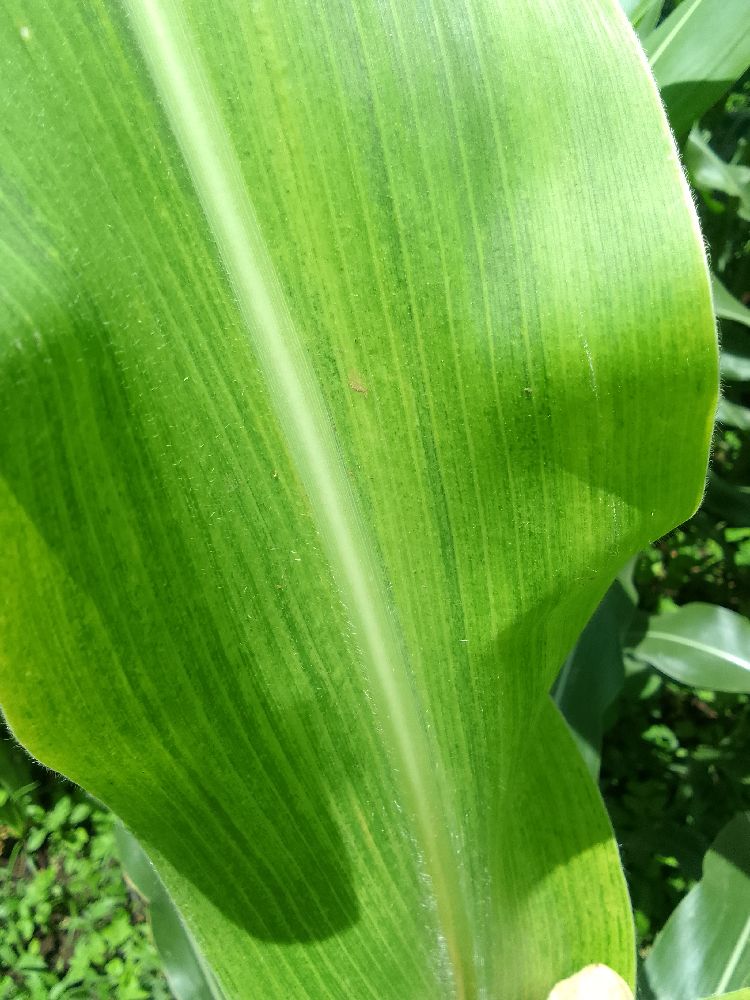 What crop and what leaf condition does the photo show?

maize, maize lethal necrosis
